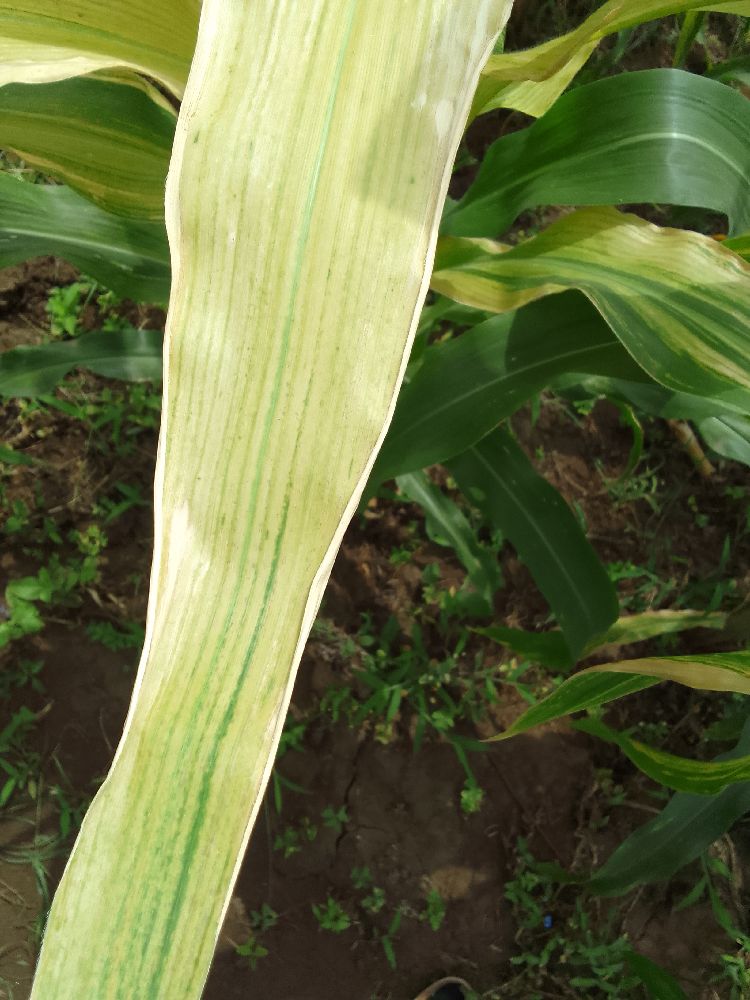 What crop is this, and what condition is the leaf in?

maize, maize lethal necrosis
